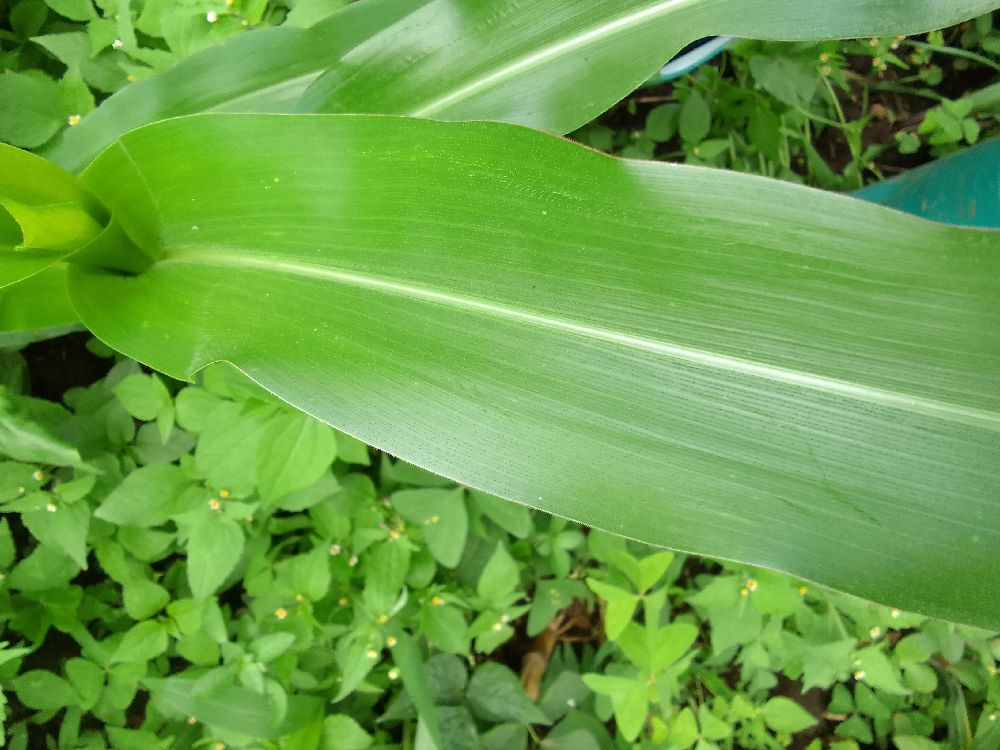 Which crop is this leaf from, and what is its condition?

maize, healthy
